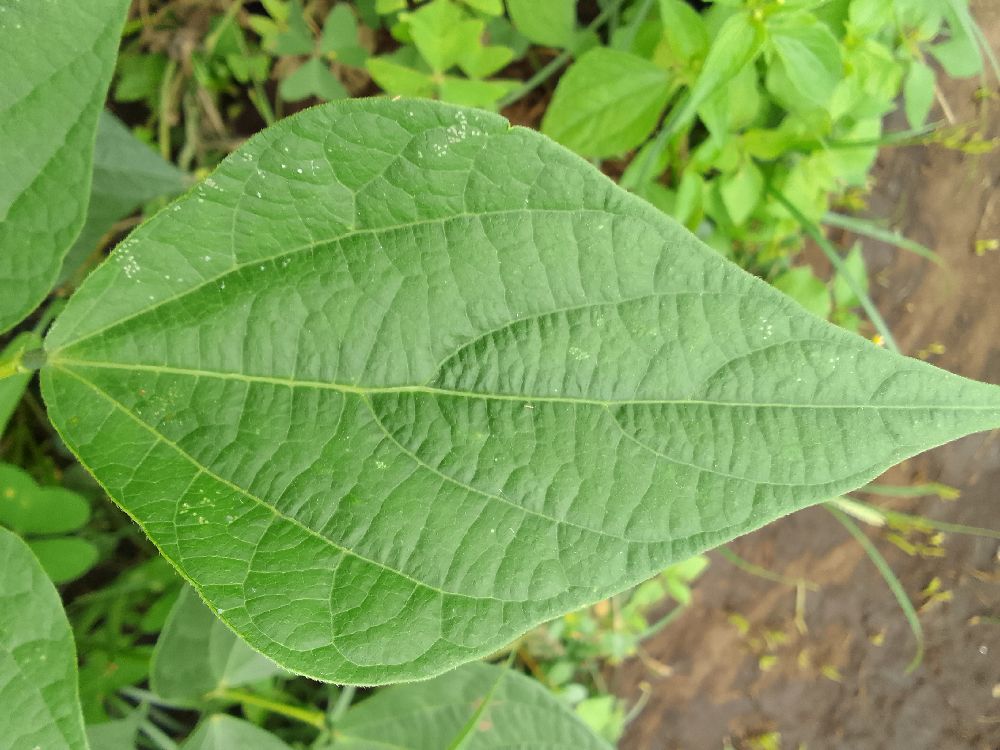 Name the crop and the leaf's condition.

common bean, healthy
